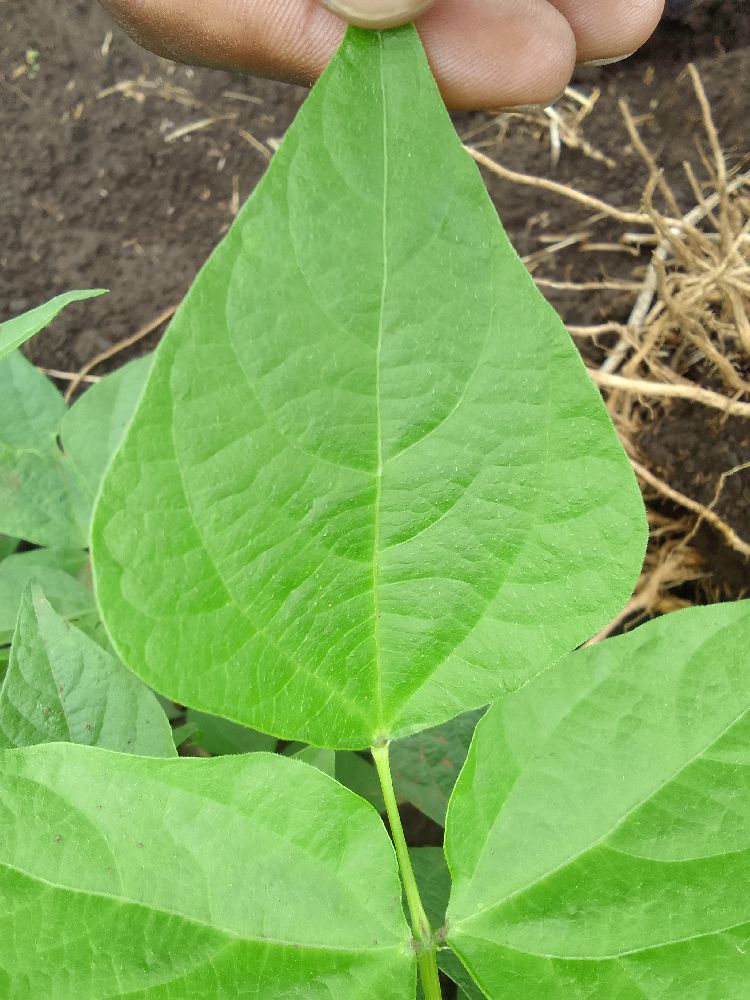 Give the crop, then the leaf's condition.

common bean, healthy
